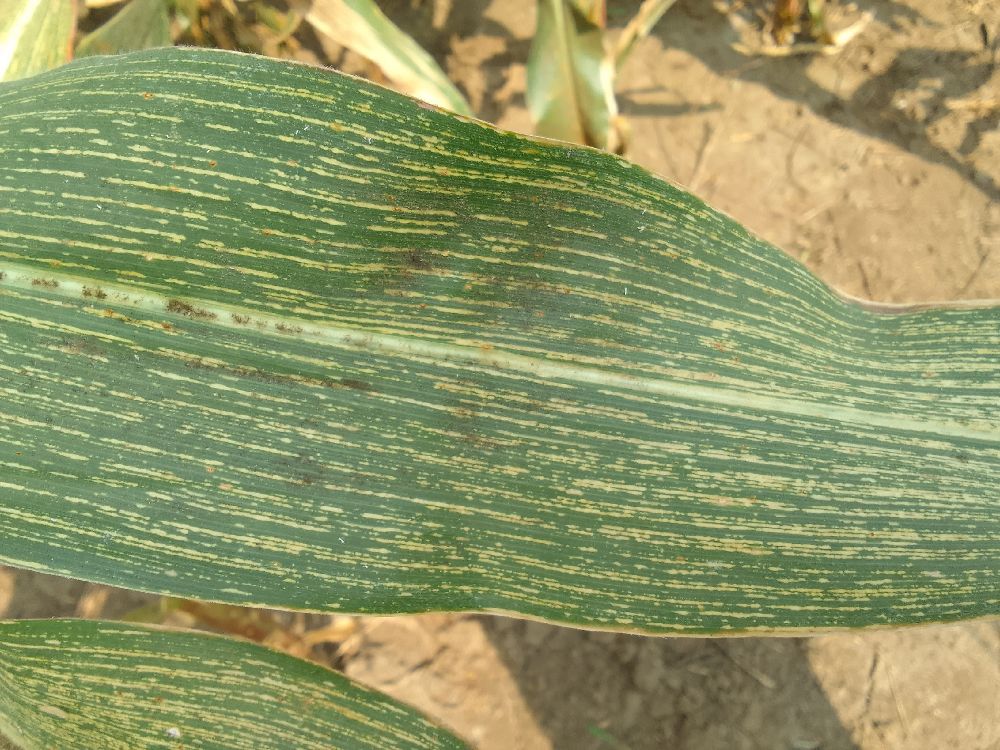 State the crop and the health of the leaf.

maize, maize streak virus
